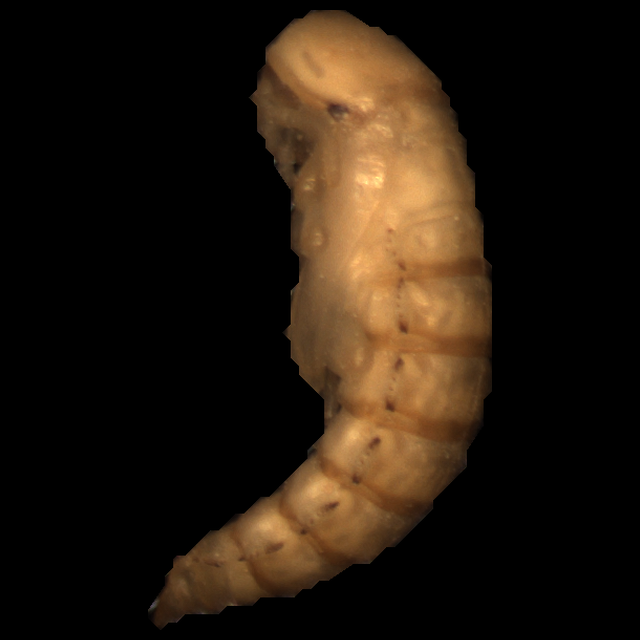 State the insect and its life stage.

mealworm pupa
